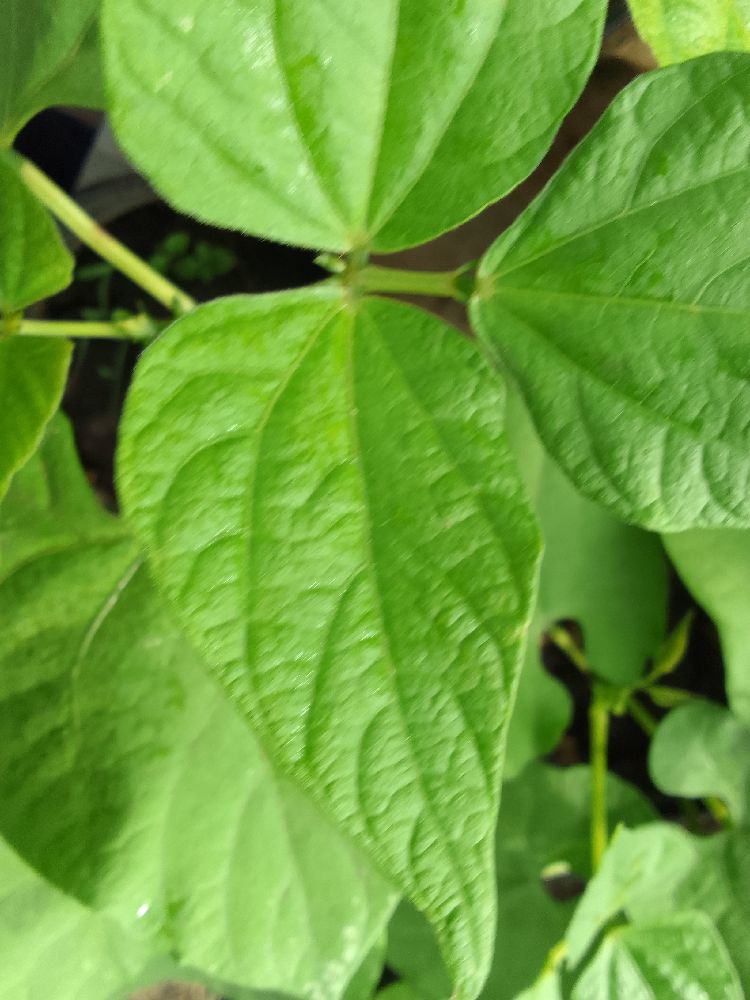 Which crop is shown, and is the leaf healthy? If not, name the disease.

common bean, healthy
